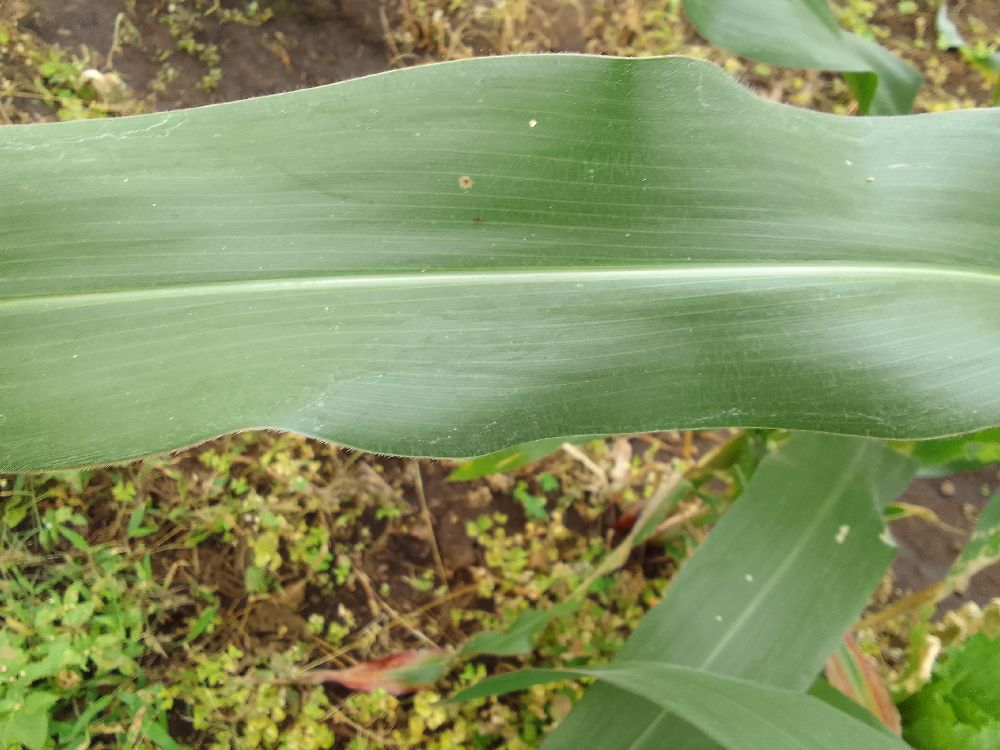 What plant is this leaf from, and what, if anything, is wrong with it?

maize, healthy
